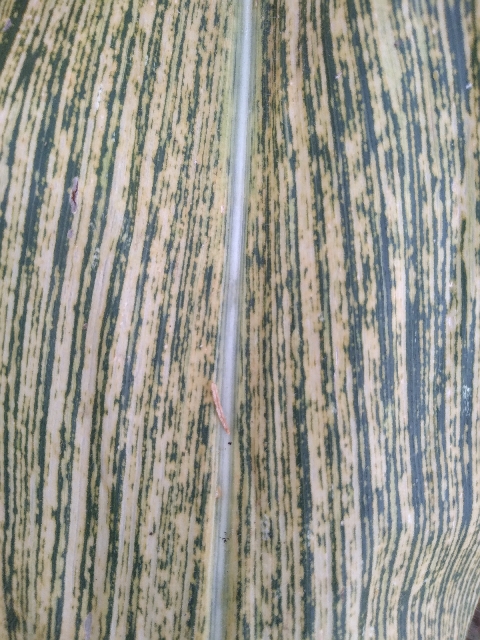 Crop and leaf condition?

maize, maize streak virus
